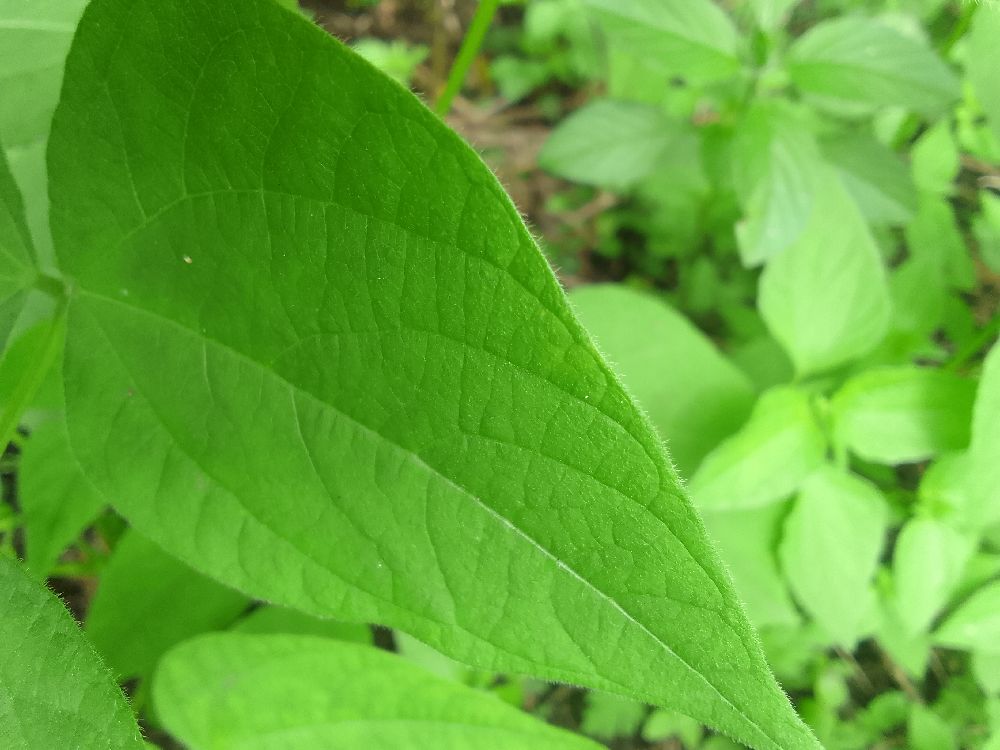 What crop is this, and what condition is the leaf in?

common bean, healthy
